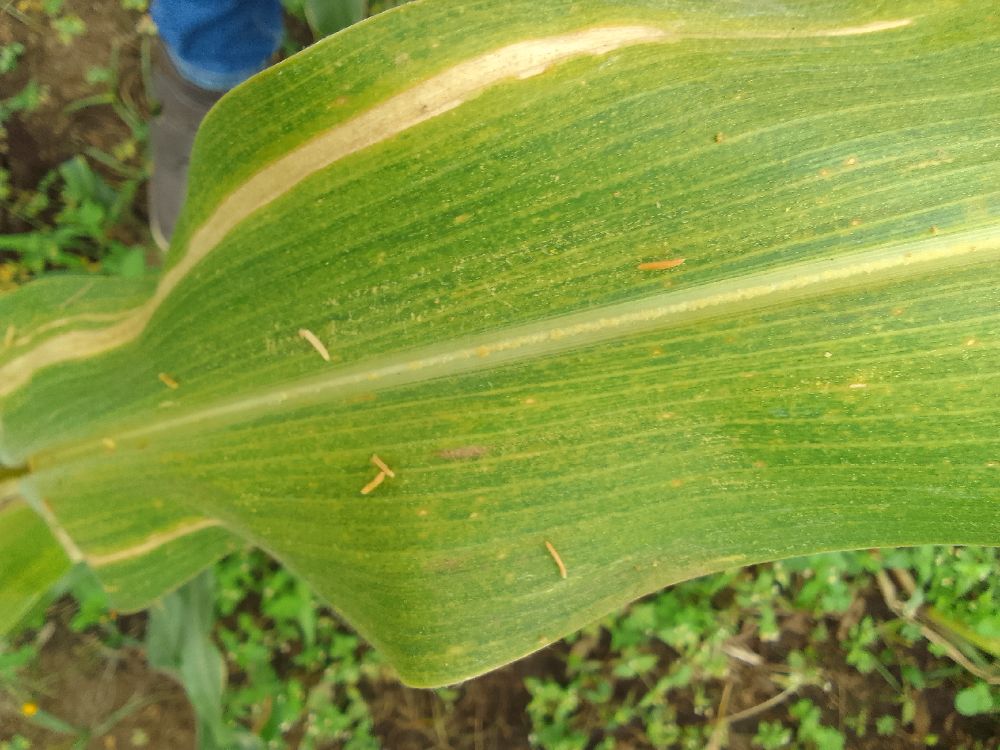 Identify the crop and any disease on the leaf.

maize, maize lethal necrosis
